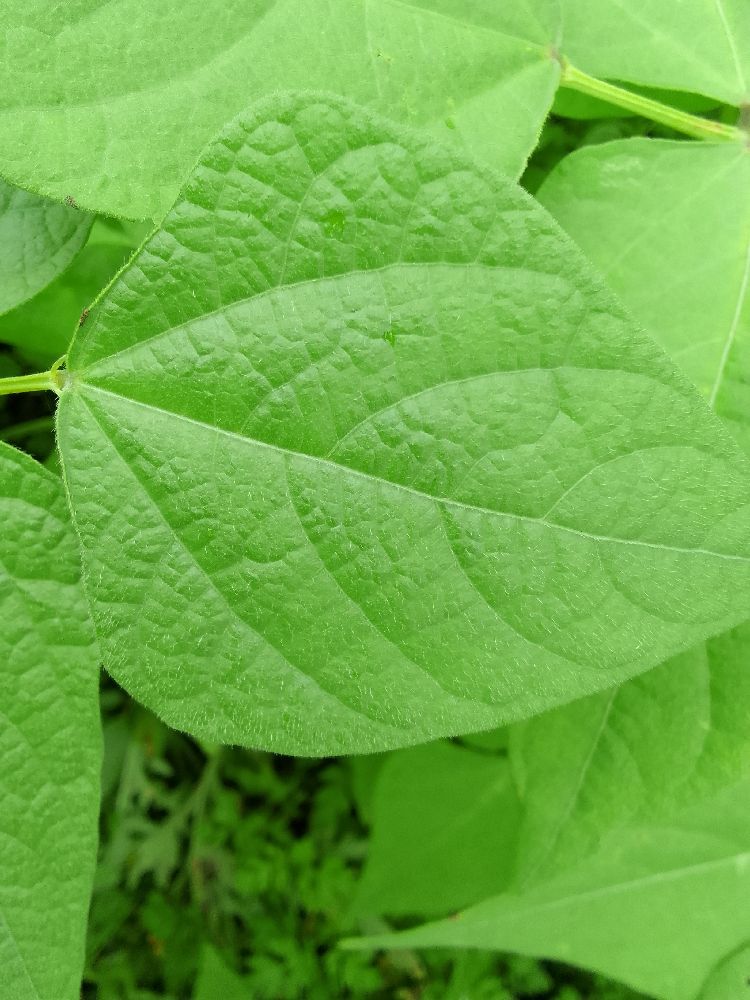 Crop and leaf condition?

common bean, healthy
